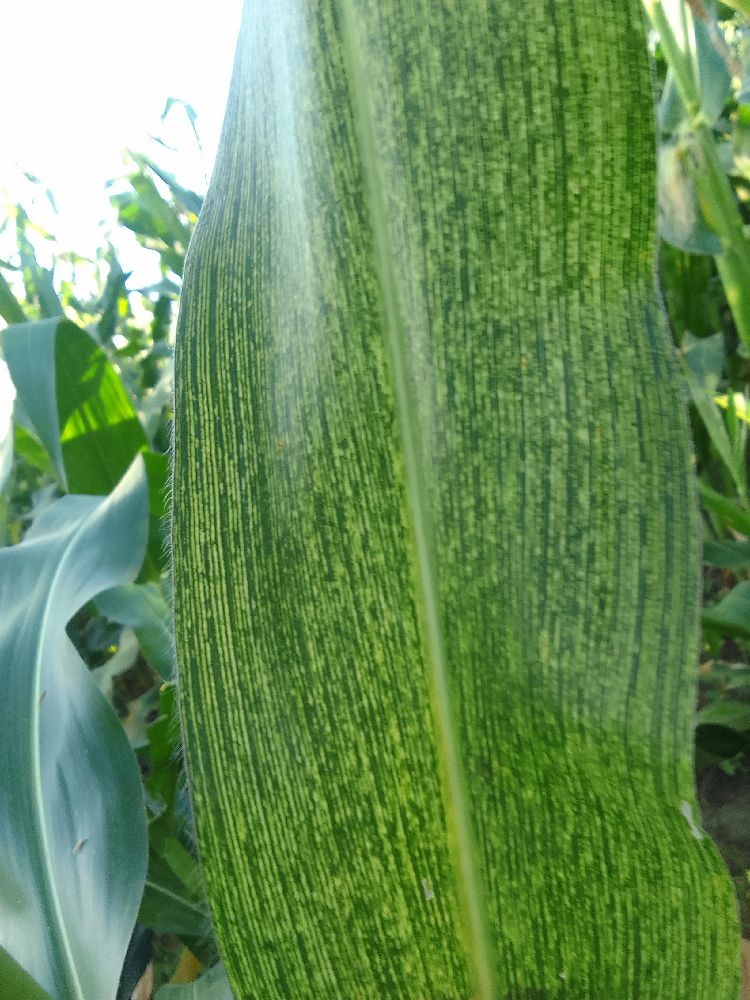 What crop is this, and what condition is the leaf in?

maize, maize streak virus
